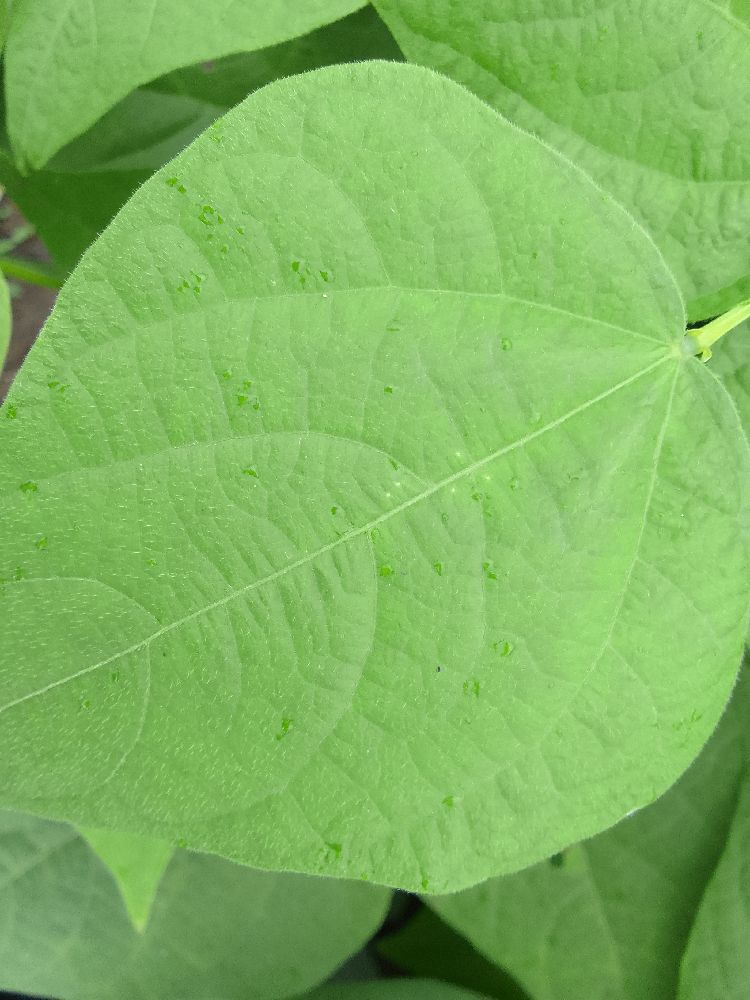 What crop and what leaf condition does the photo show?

common bean, healthy
